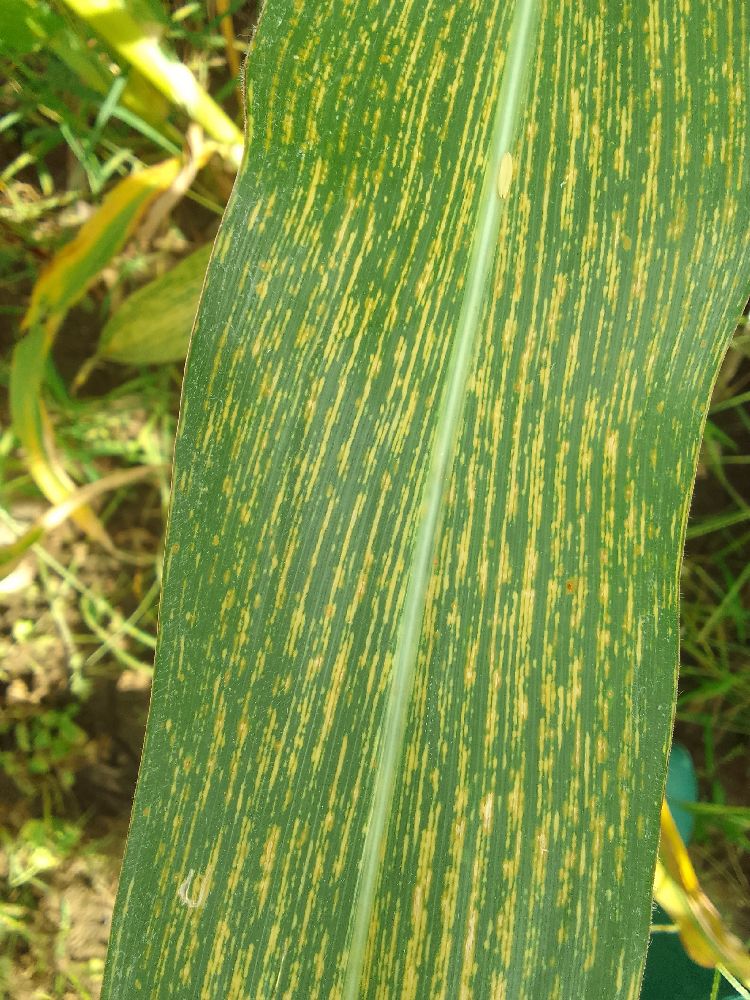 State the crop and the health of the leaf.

maize, maize streak virus
